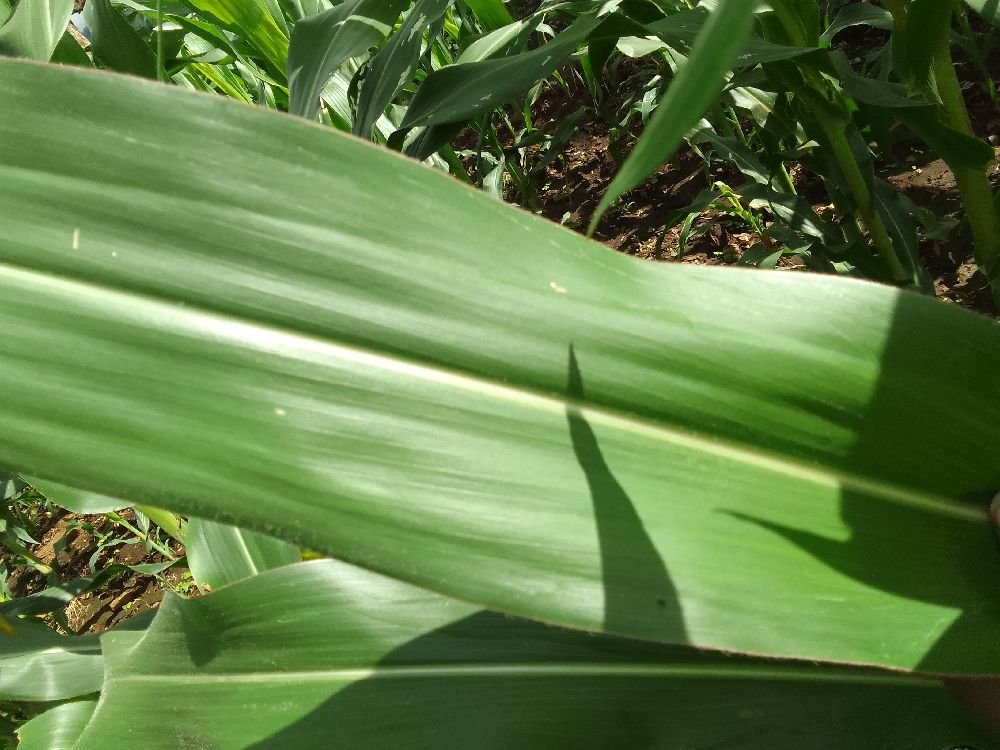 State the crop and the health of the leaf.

maize, healthy
